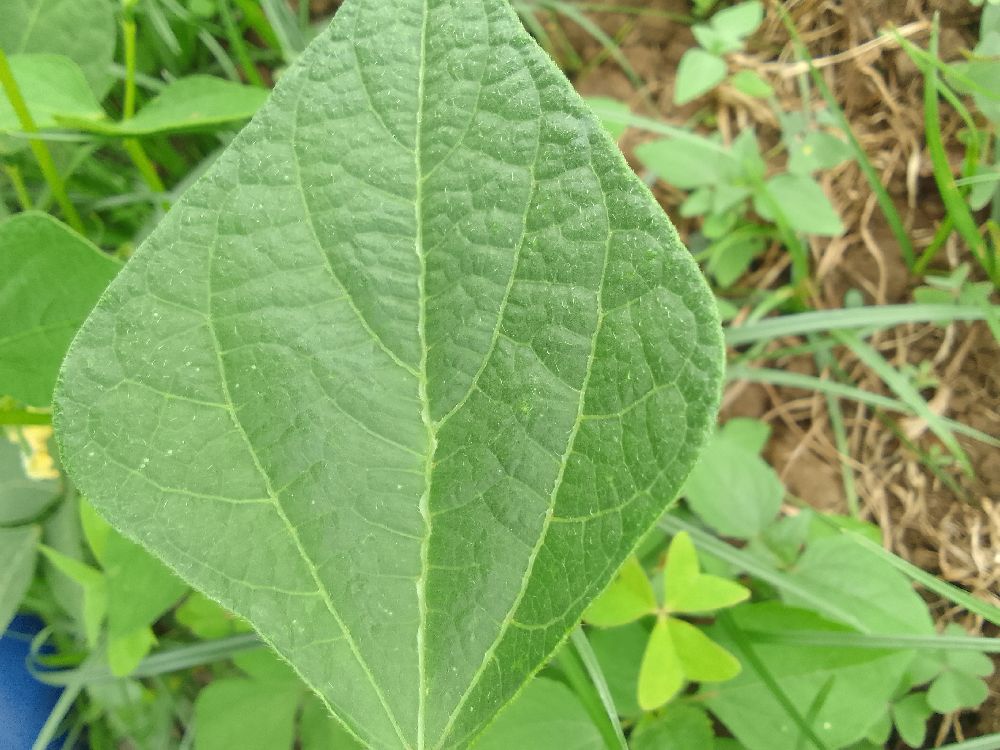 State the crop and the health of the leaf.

common bean, healthy
